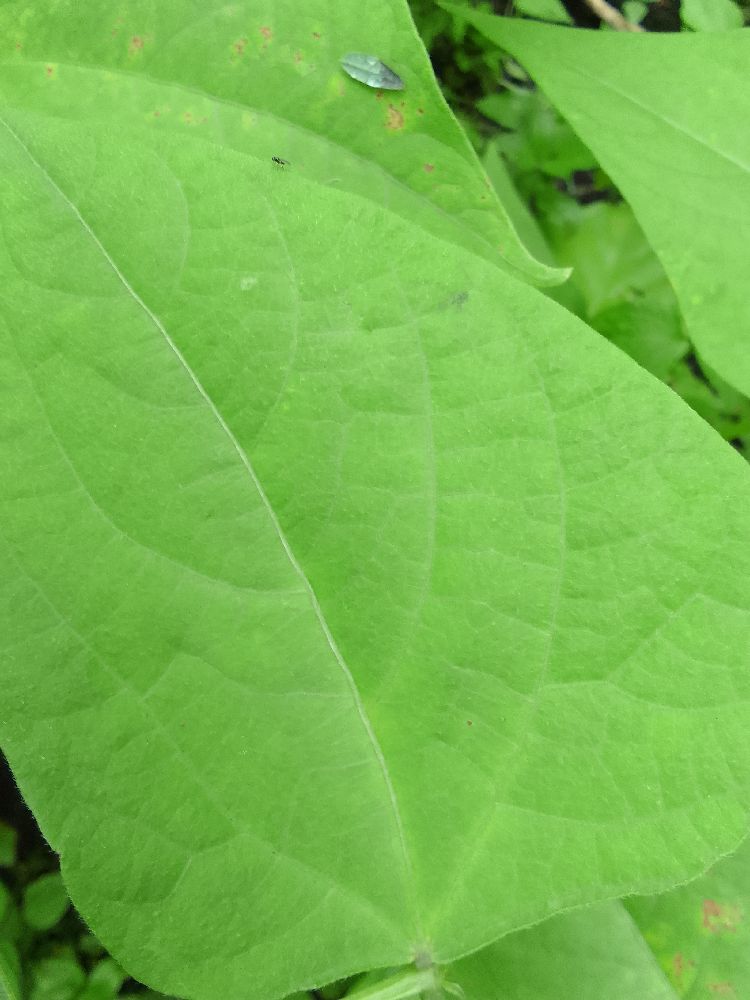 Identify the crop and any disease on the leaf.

common bean, healthy
